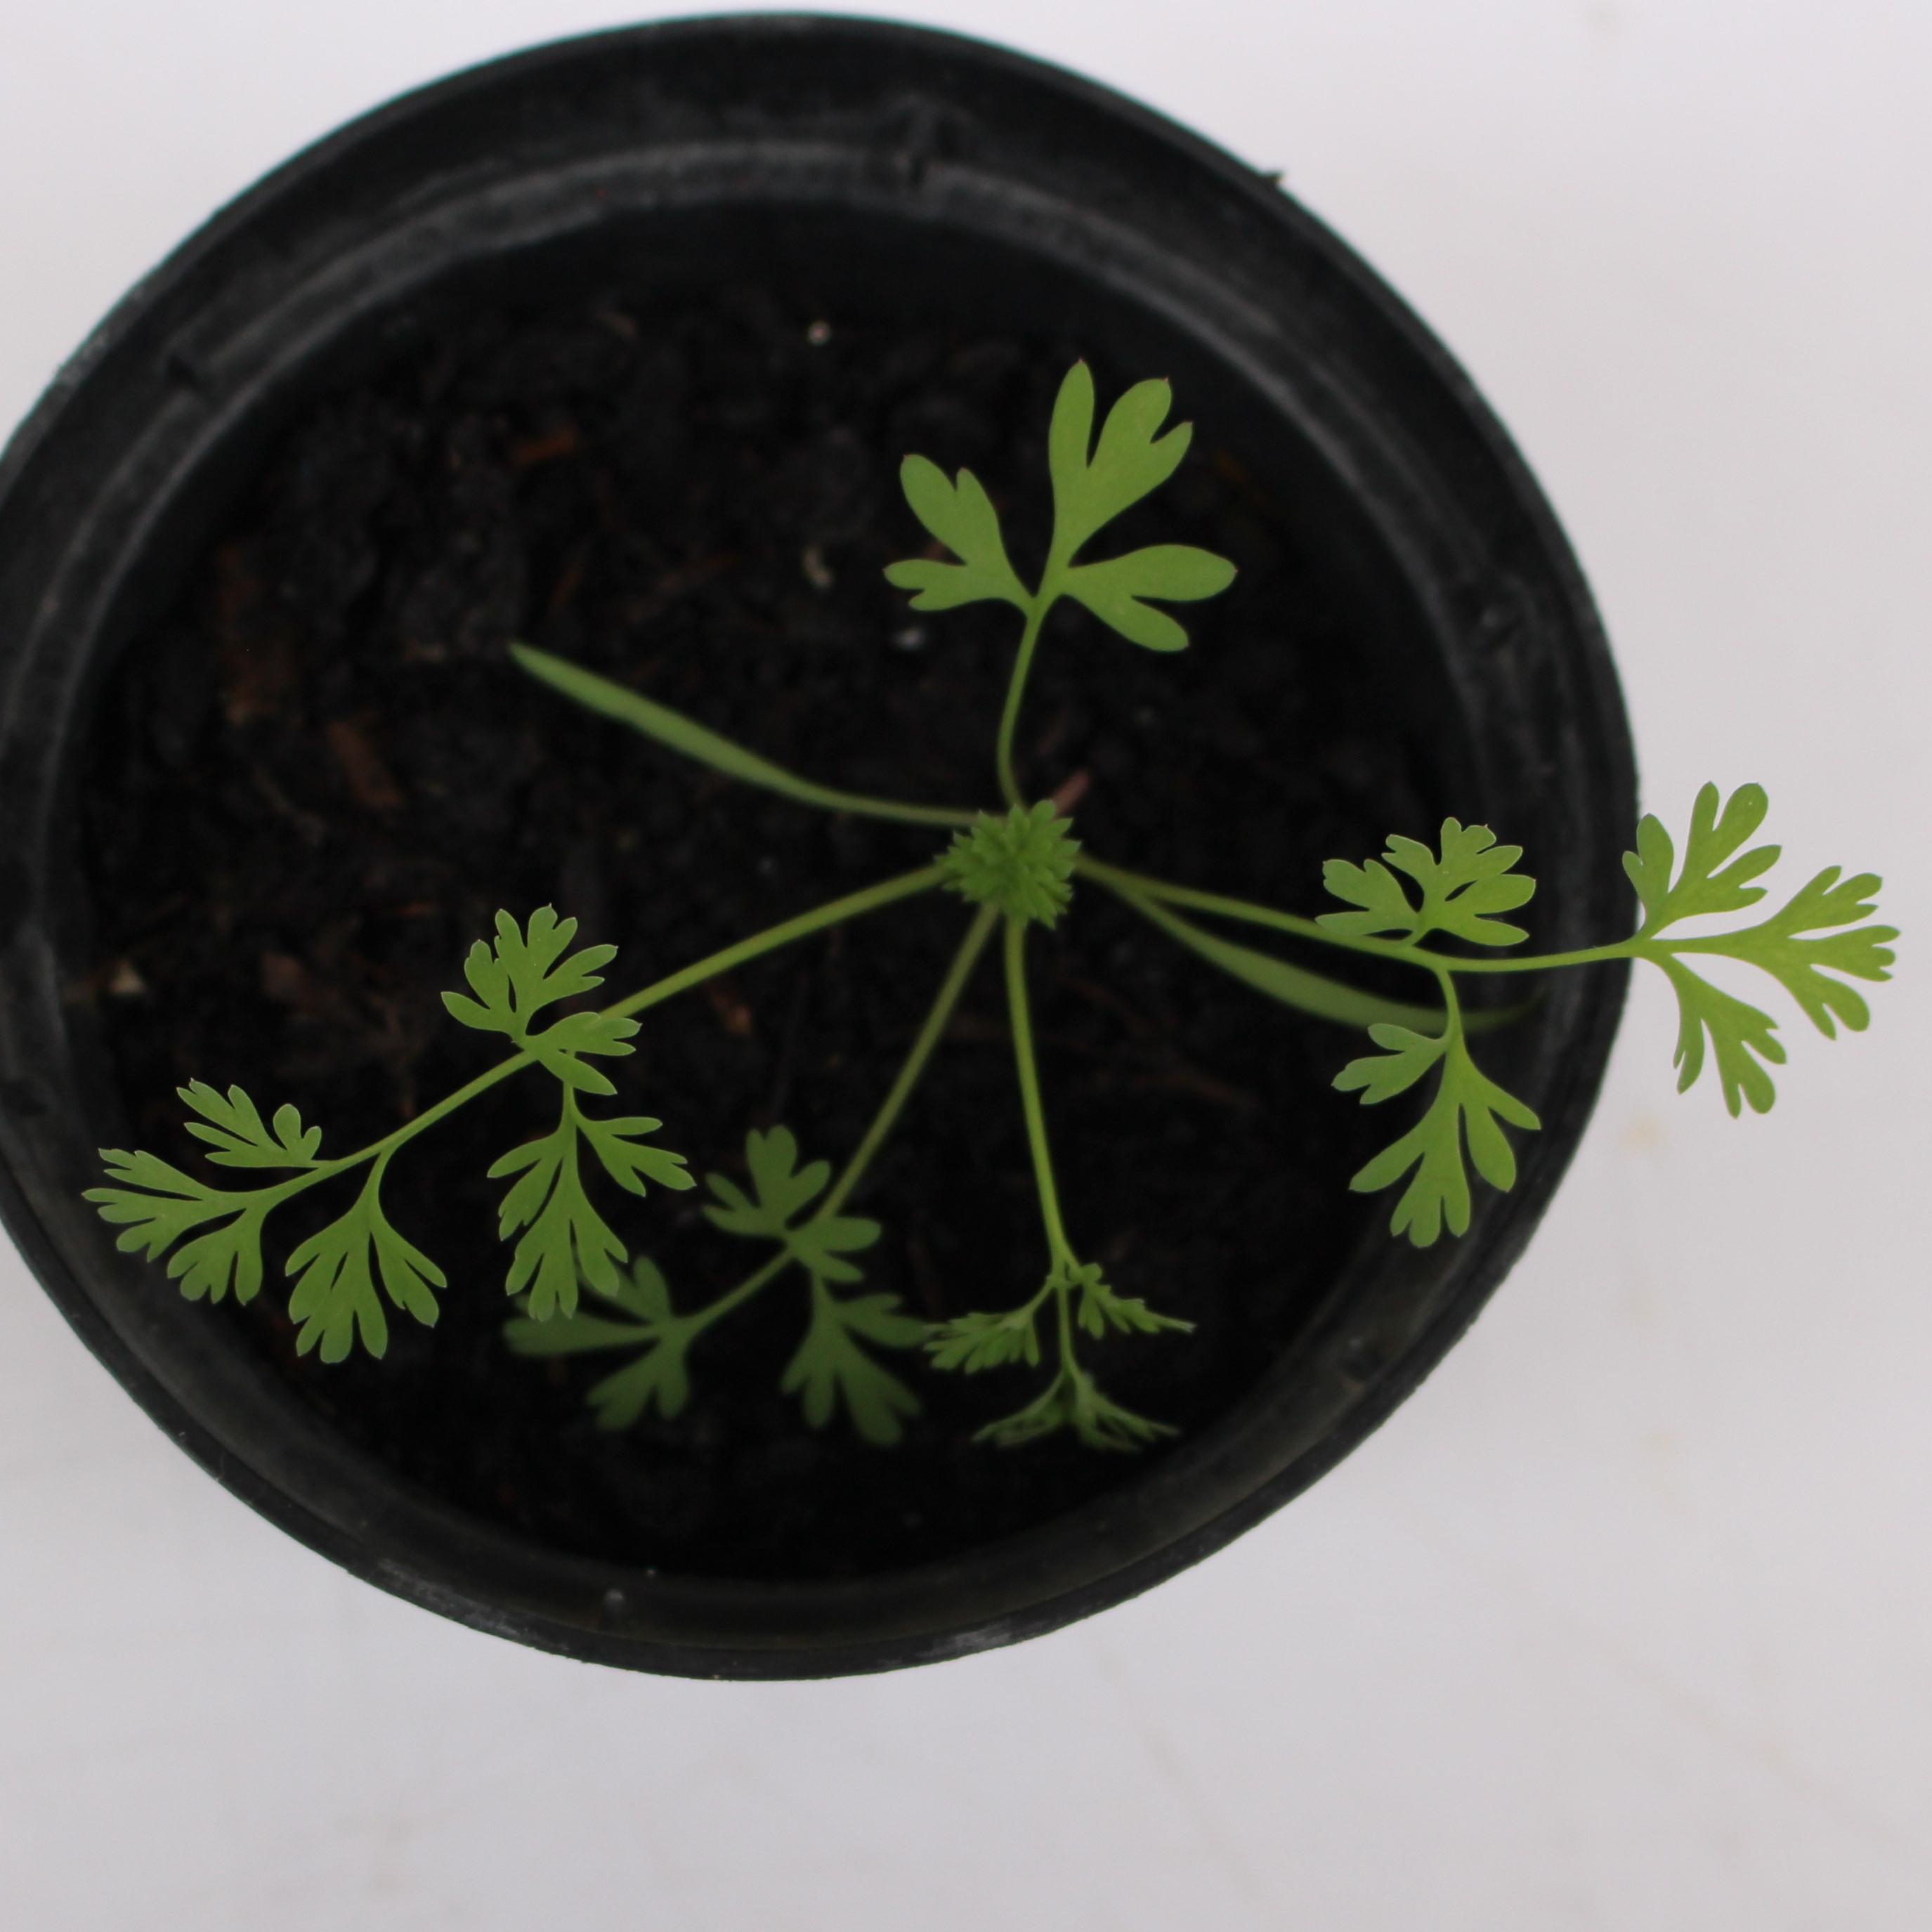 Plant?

Fumaria officinalis
